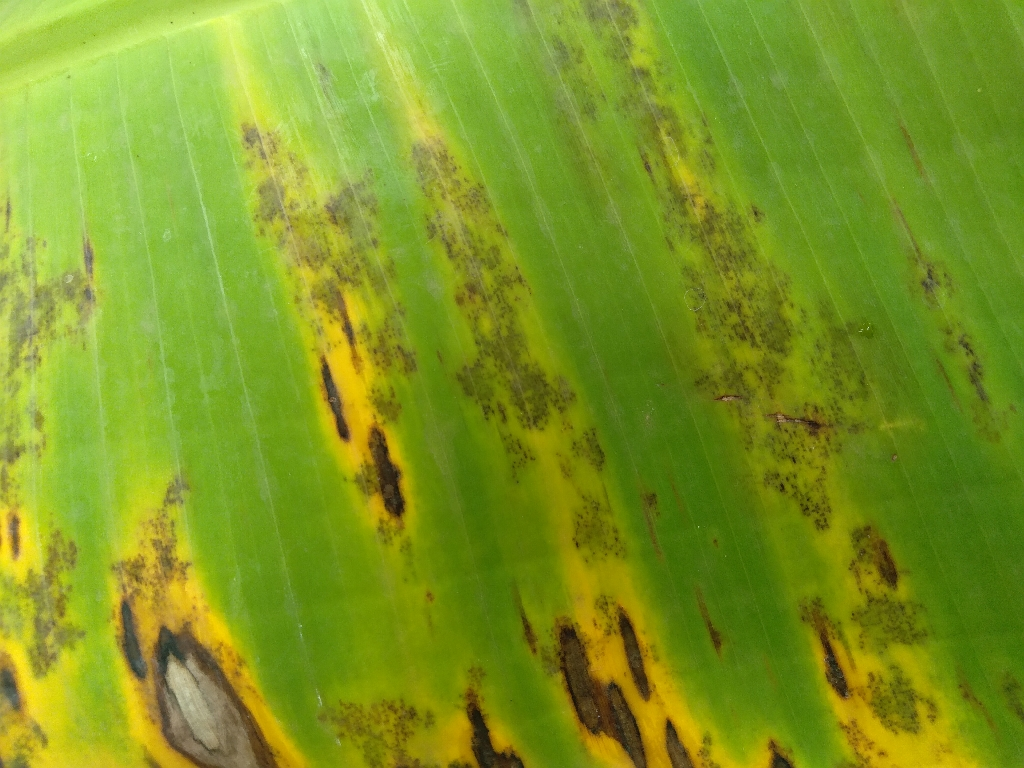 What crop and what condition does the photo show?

banana, black sigatoka
